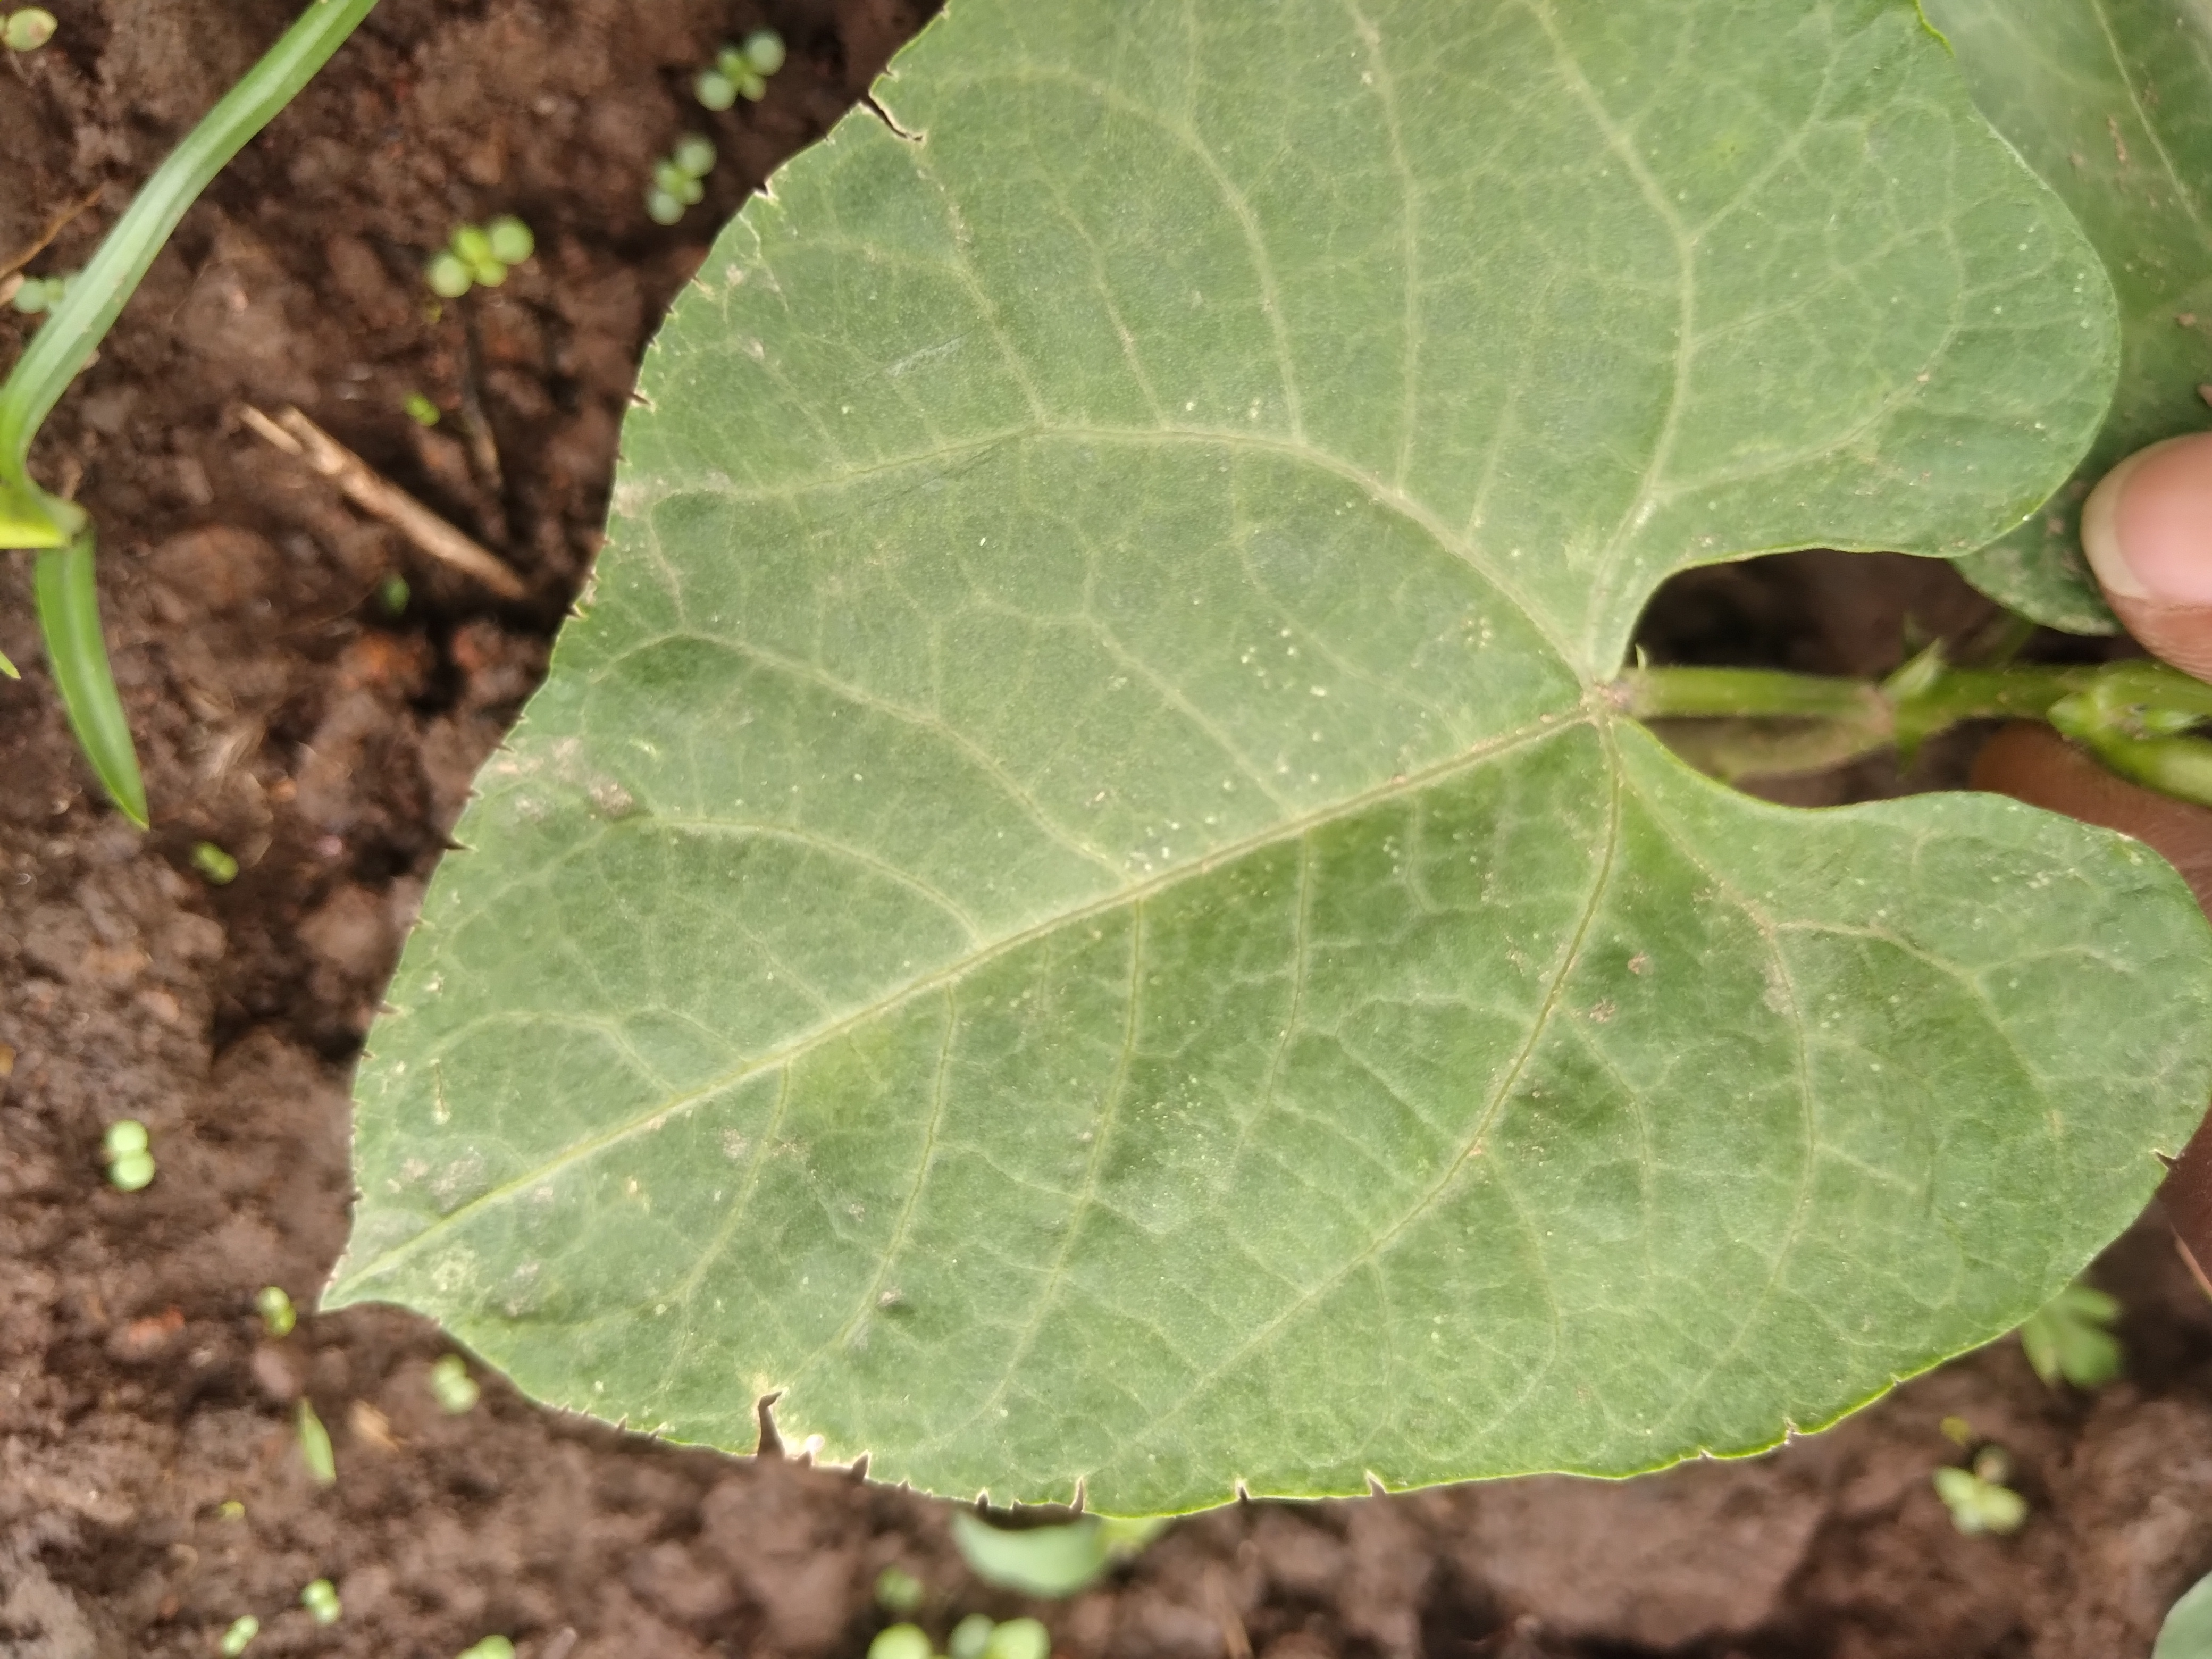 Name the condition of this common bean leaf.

healthy
